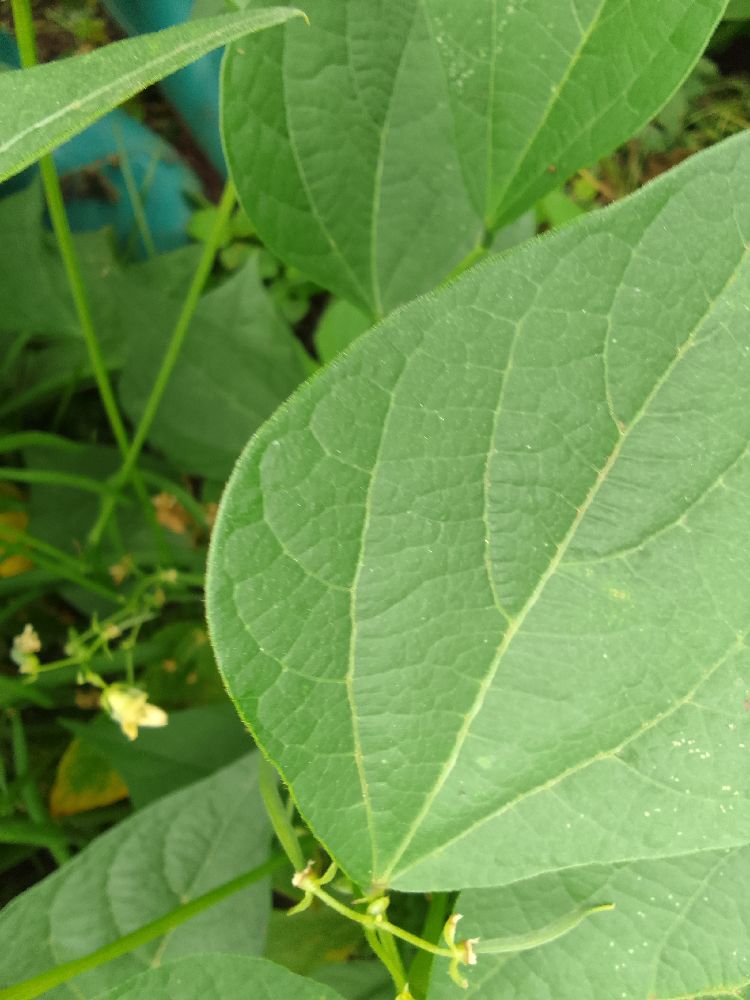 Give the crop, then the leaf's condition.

common bean, healthy
